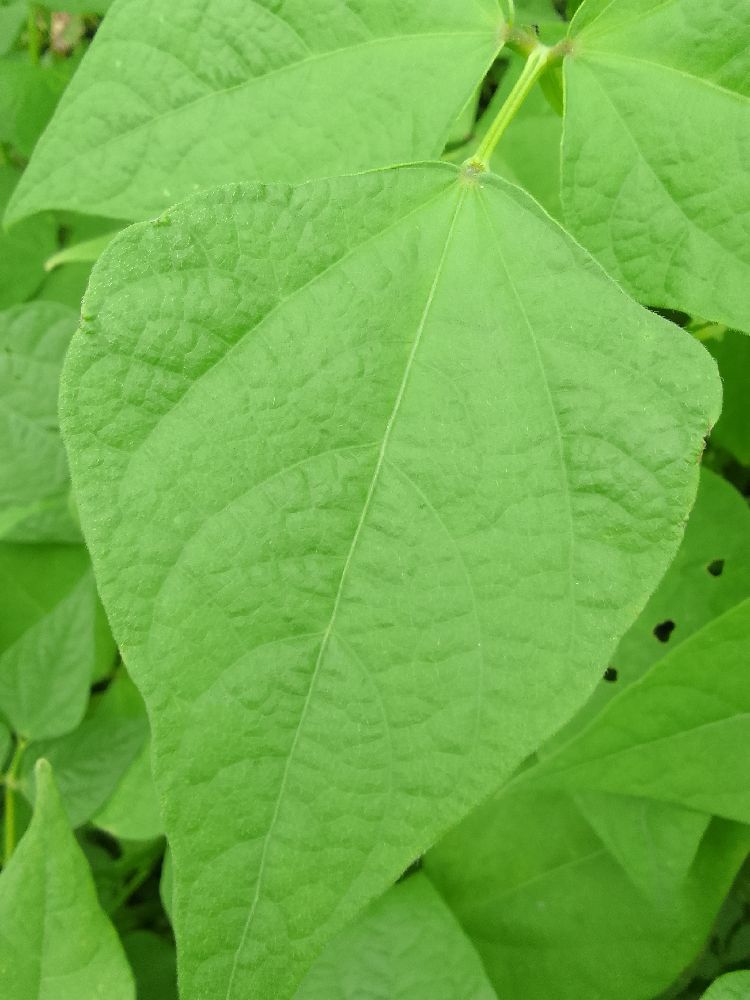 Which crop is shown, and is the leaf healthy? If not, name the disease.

common bean, healthy
